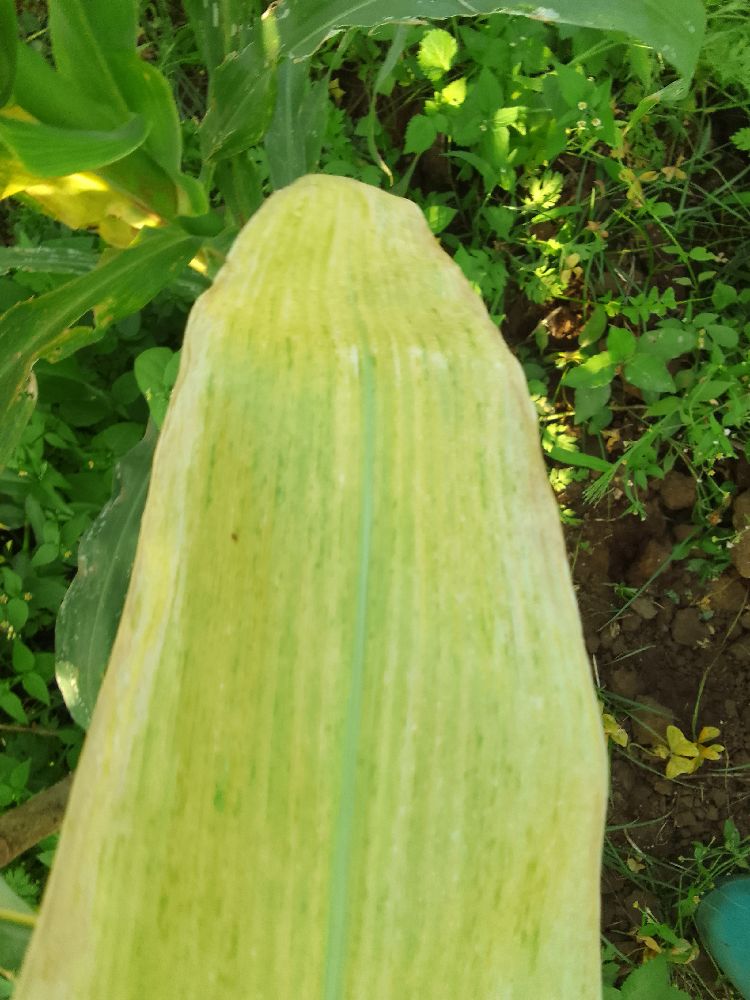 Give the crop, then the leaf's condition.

maize, maize lethal necrosis
